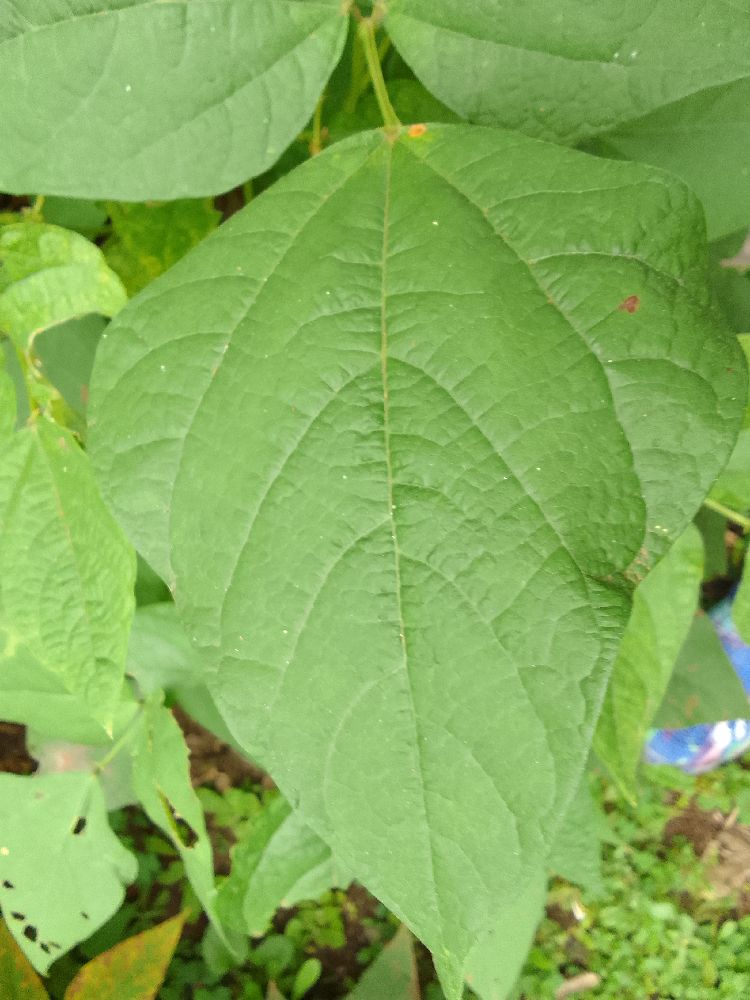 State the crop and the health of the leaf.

common bean, healthy
